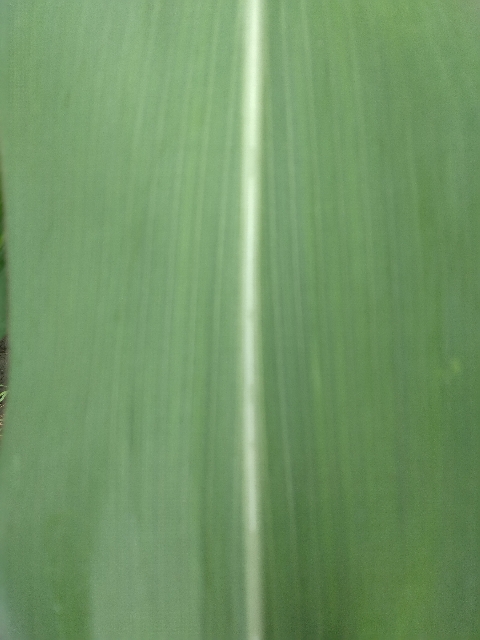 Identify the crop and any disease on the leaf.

maize, healthy
